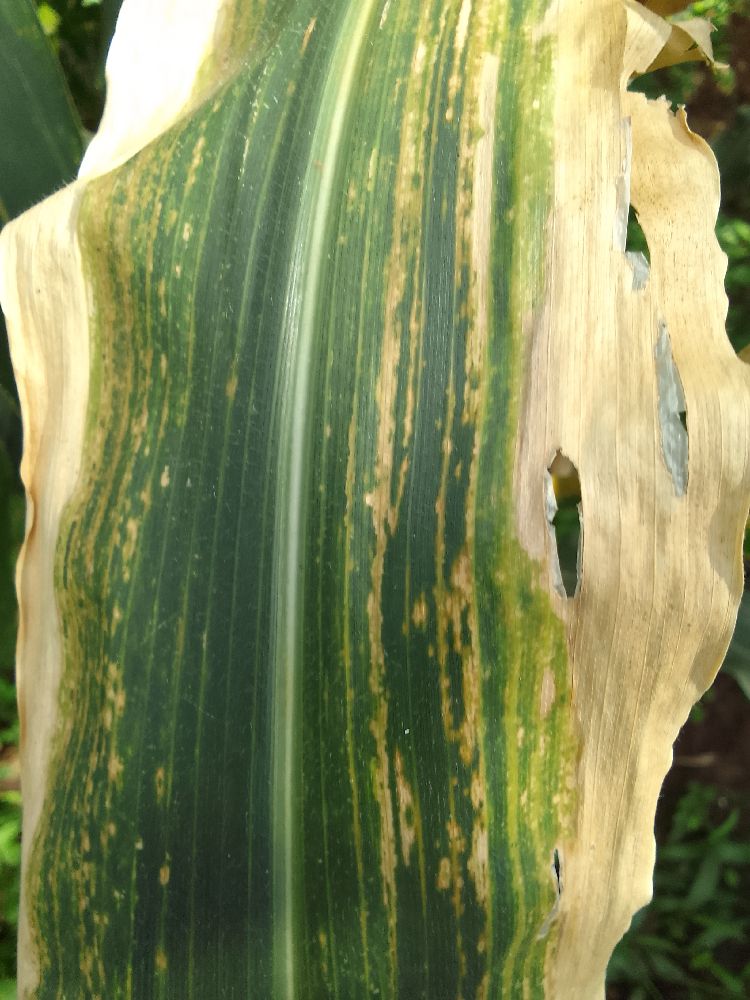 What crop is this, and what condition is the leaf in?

maize, maize lethal necrosis
